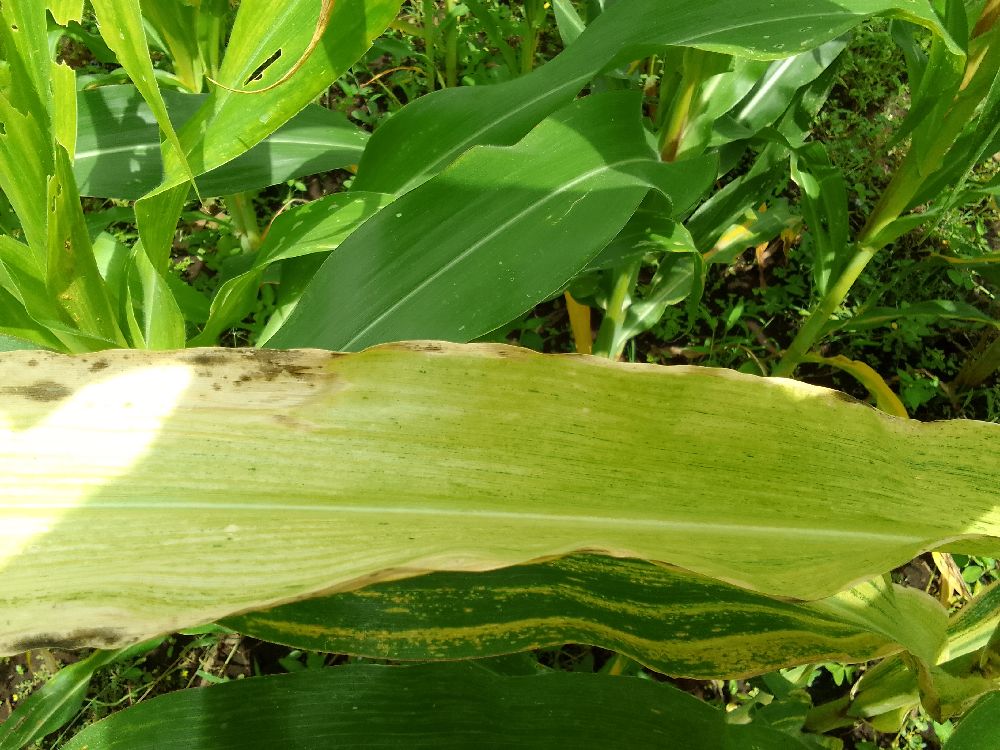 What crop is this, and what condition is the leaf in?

maize, maize lethal necrosis
